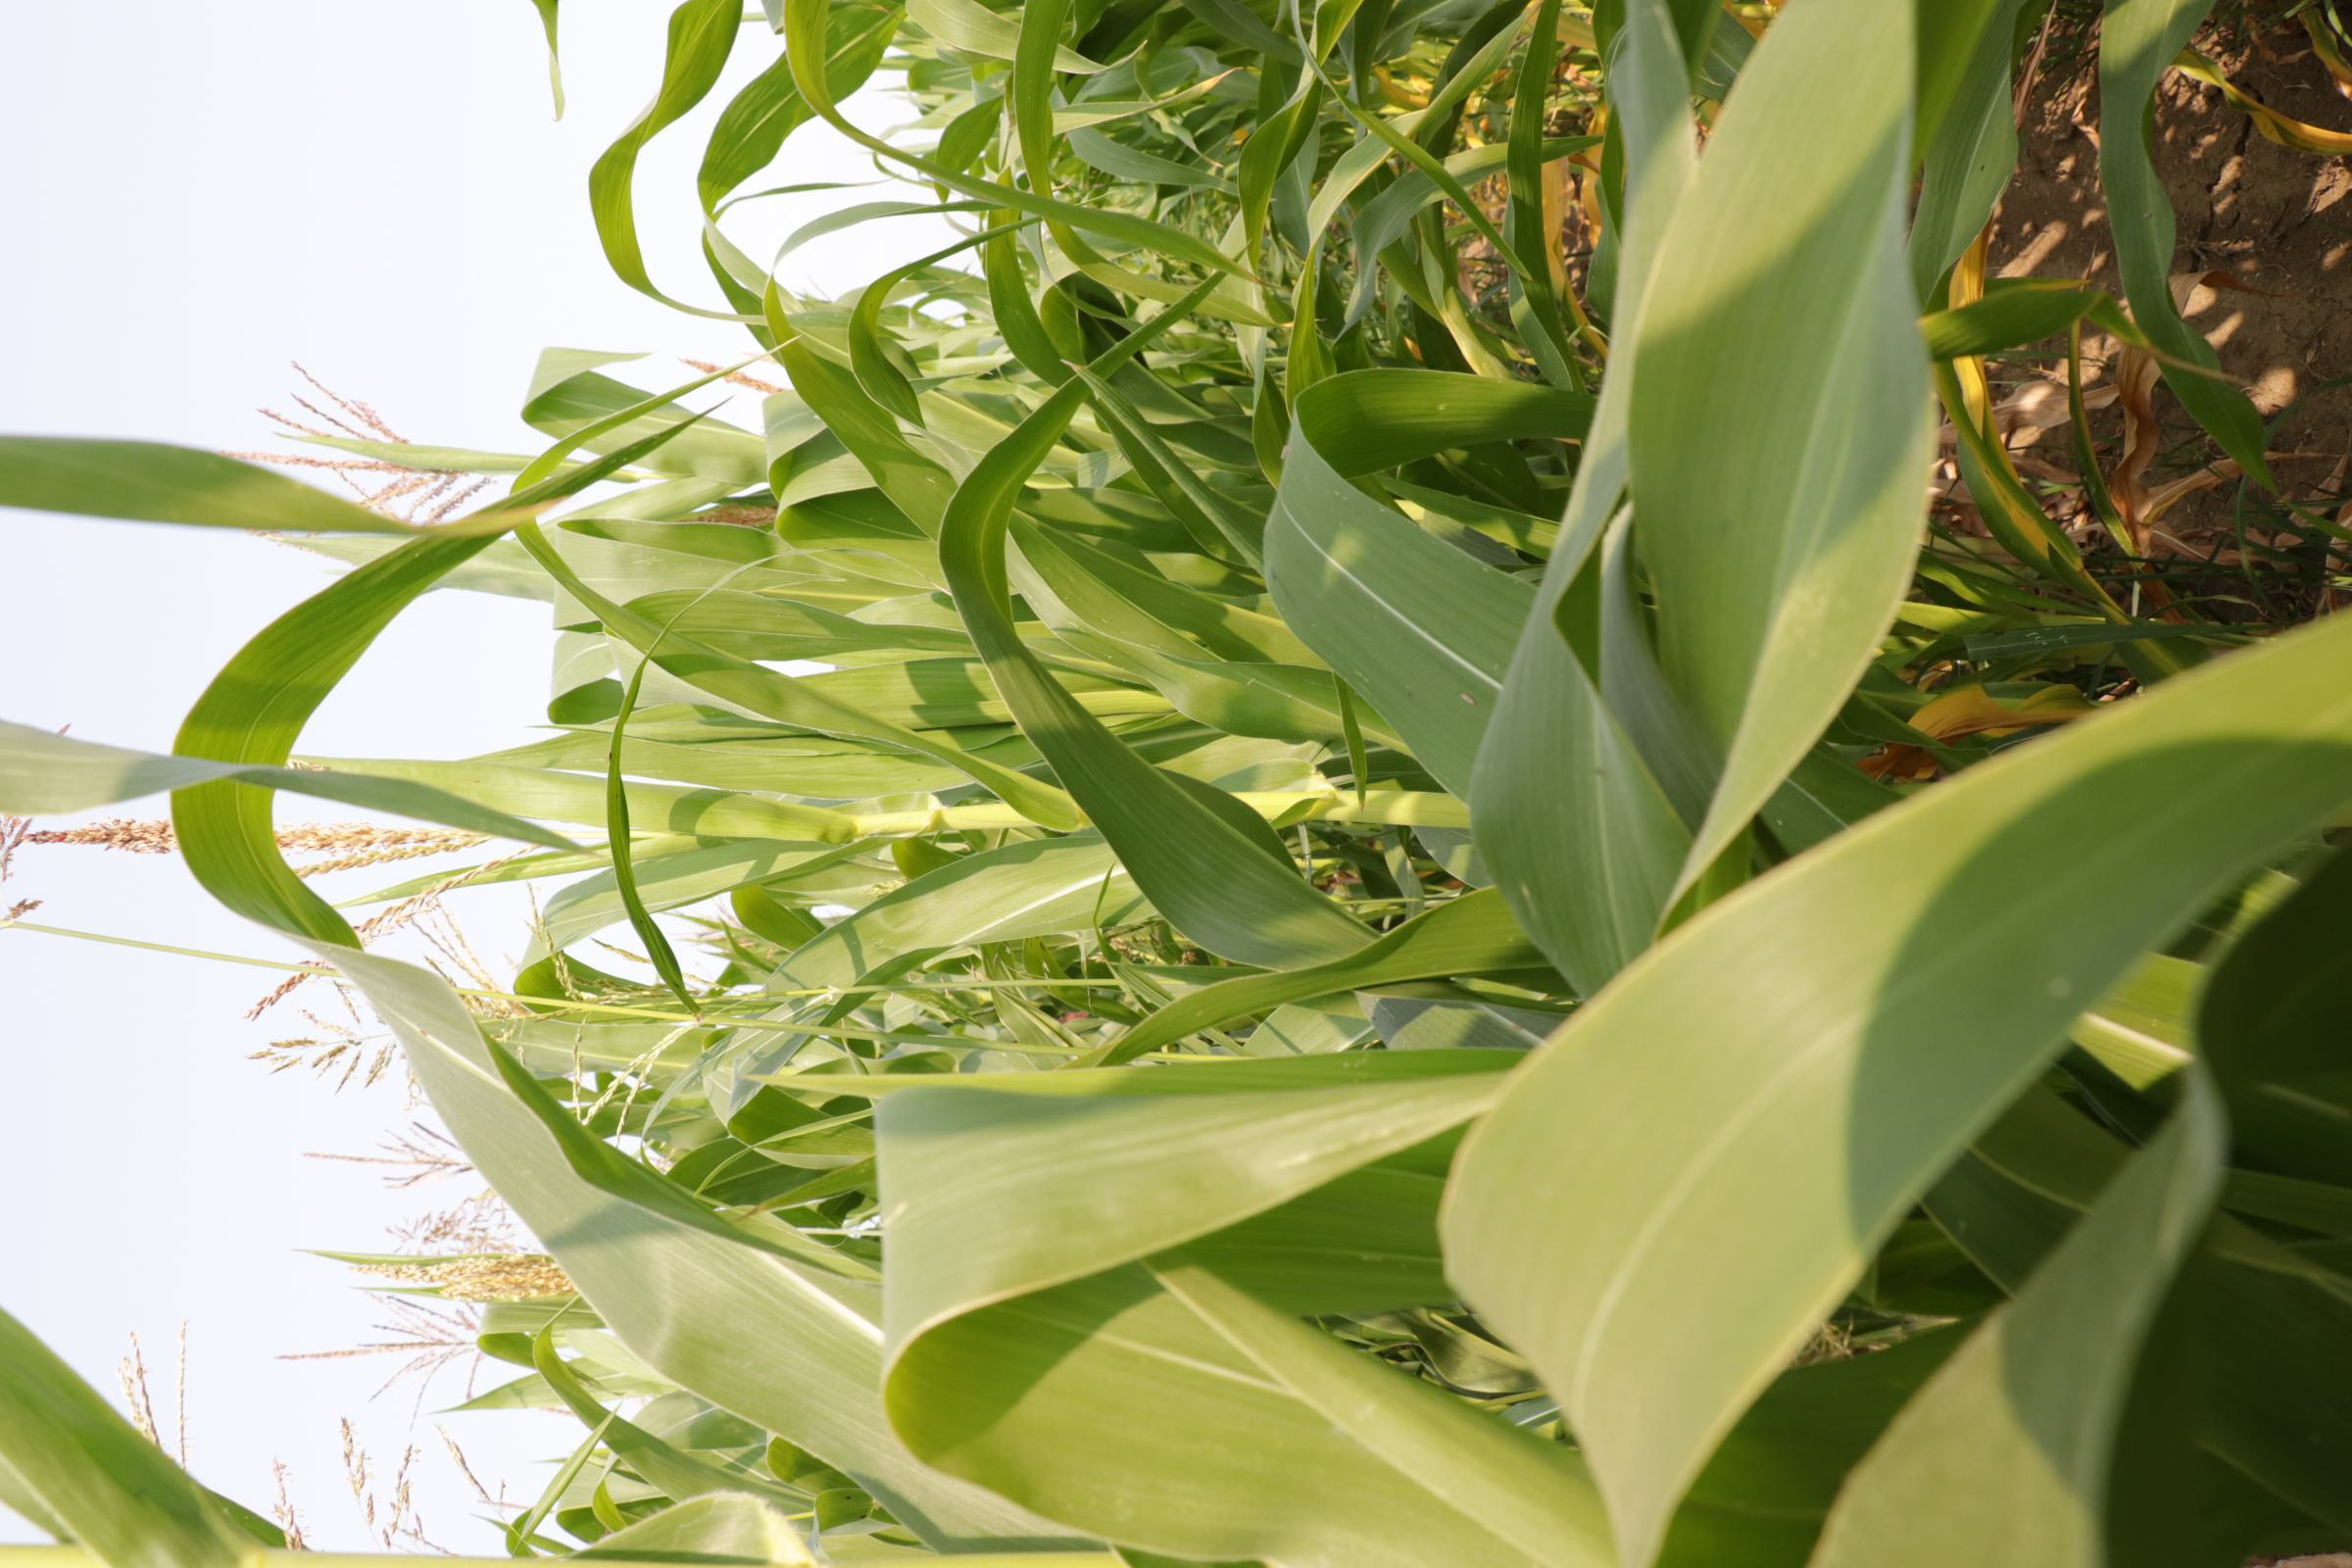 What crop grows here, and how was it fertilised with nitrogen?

maize, reduced nitrogen fertilisation
